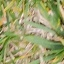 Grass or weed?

grass
